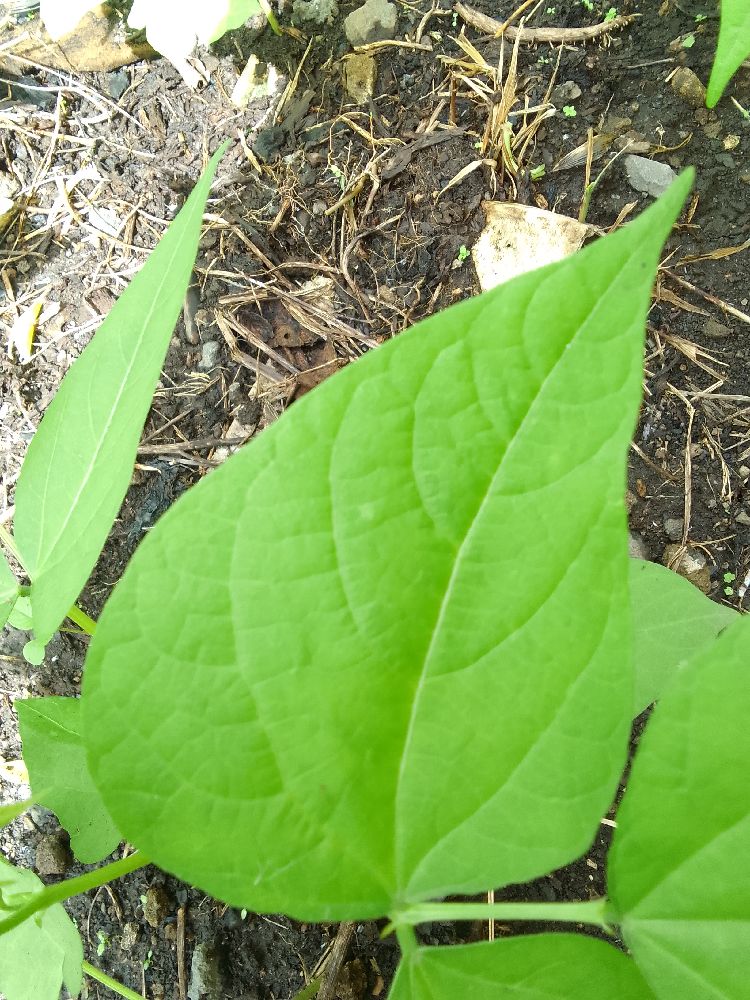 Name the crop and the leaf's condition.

common bean, healthy
